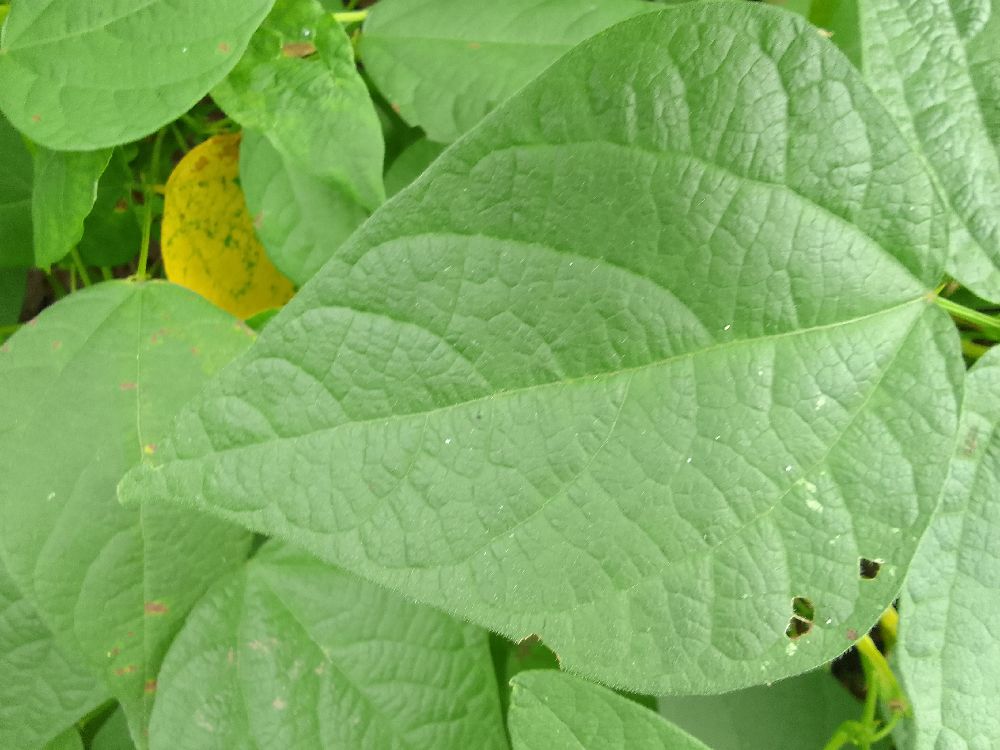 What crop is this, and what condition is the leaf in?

common bean, healthy
